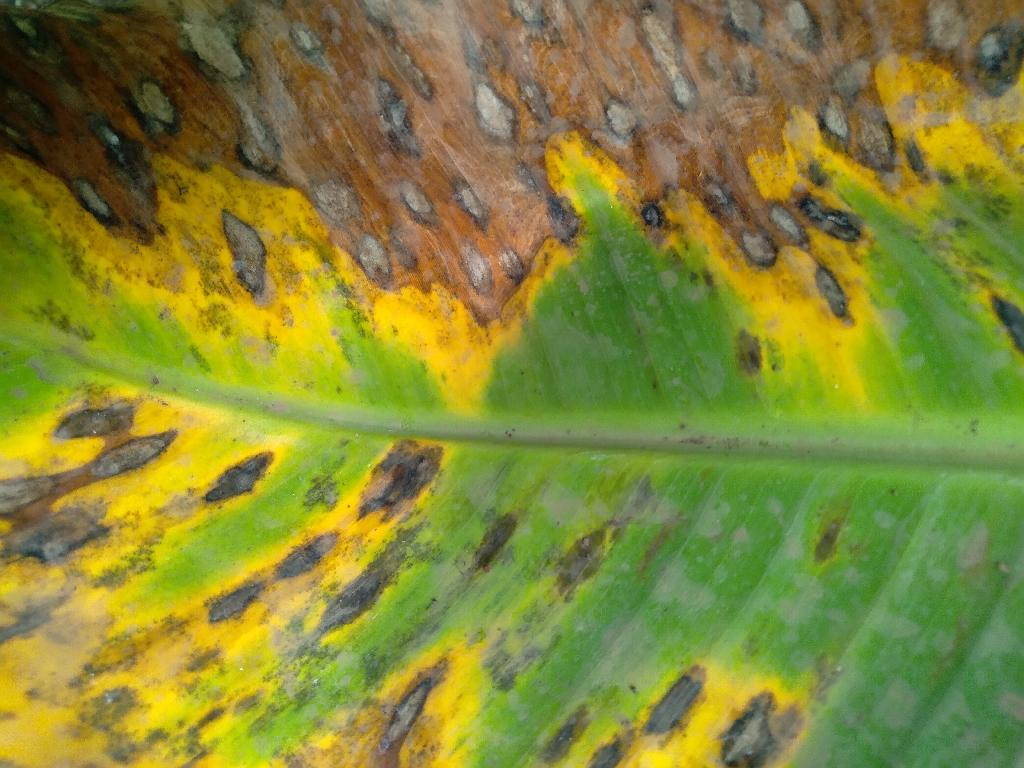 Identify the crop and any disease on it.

banana, black sigatoka
